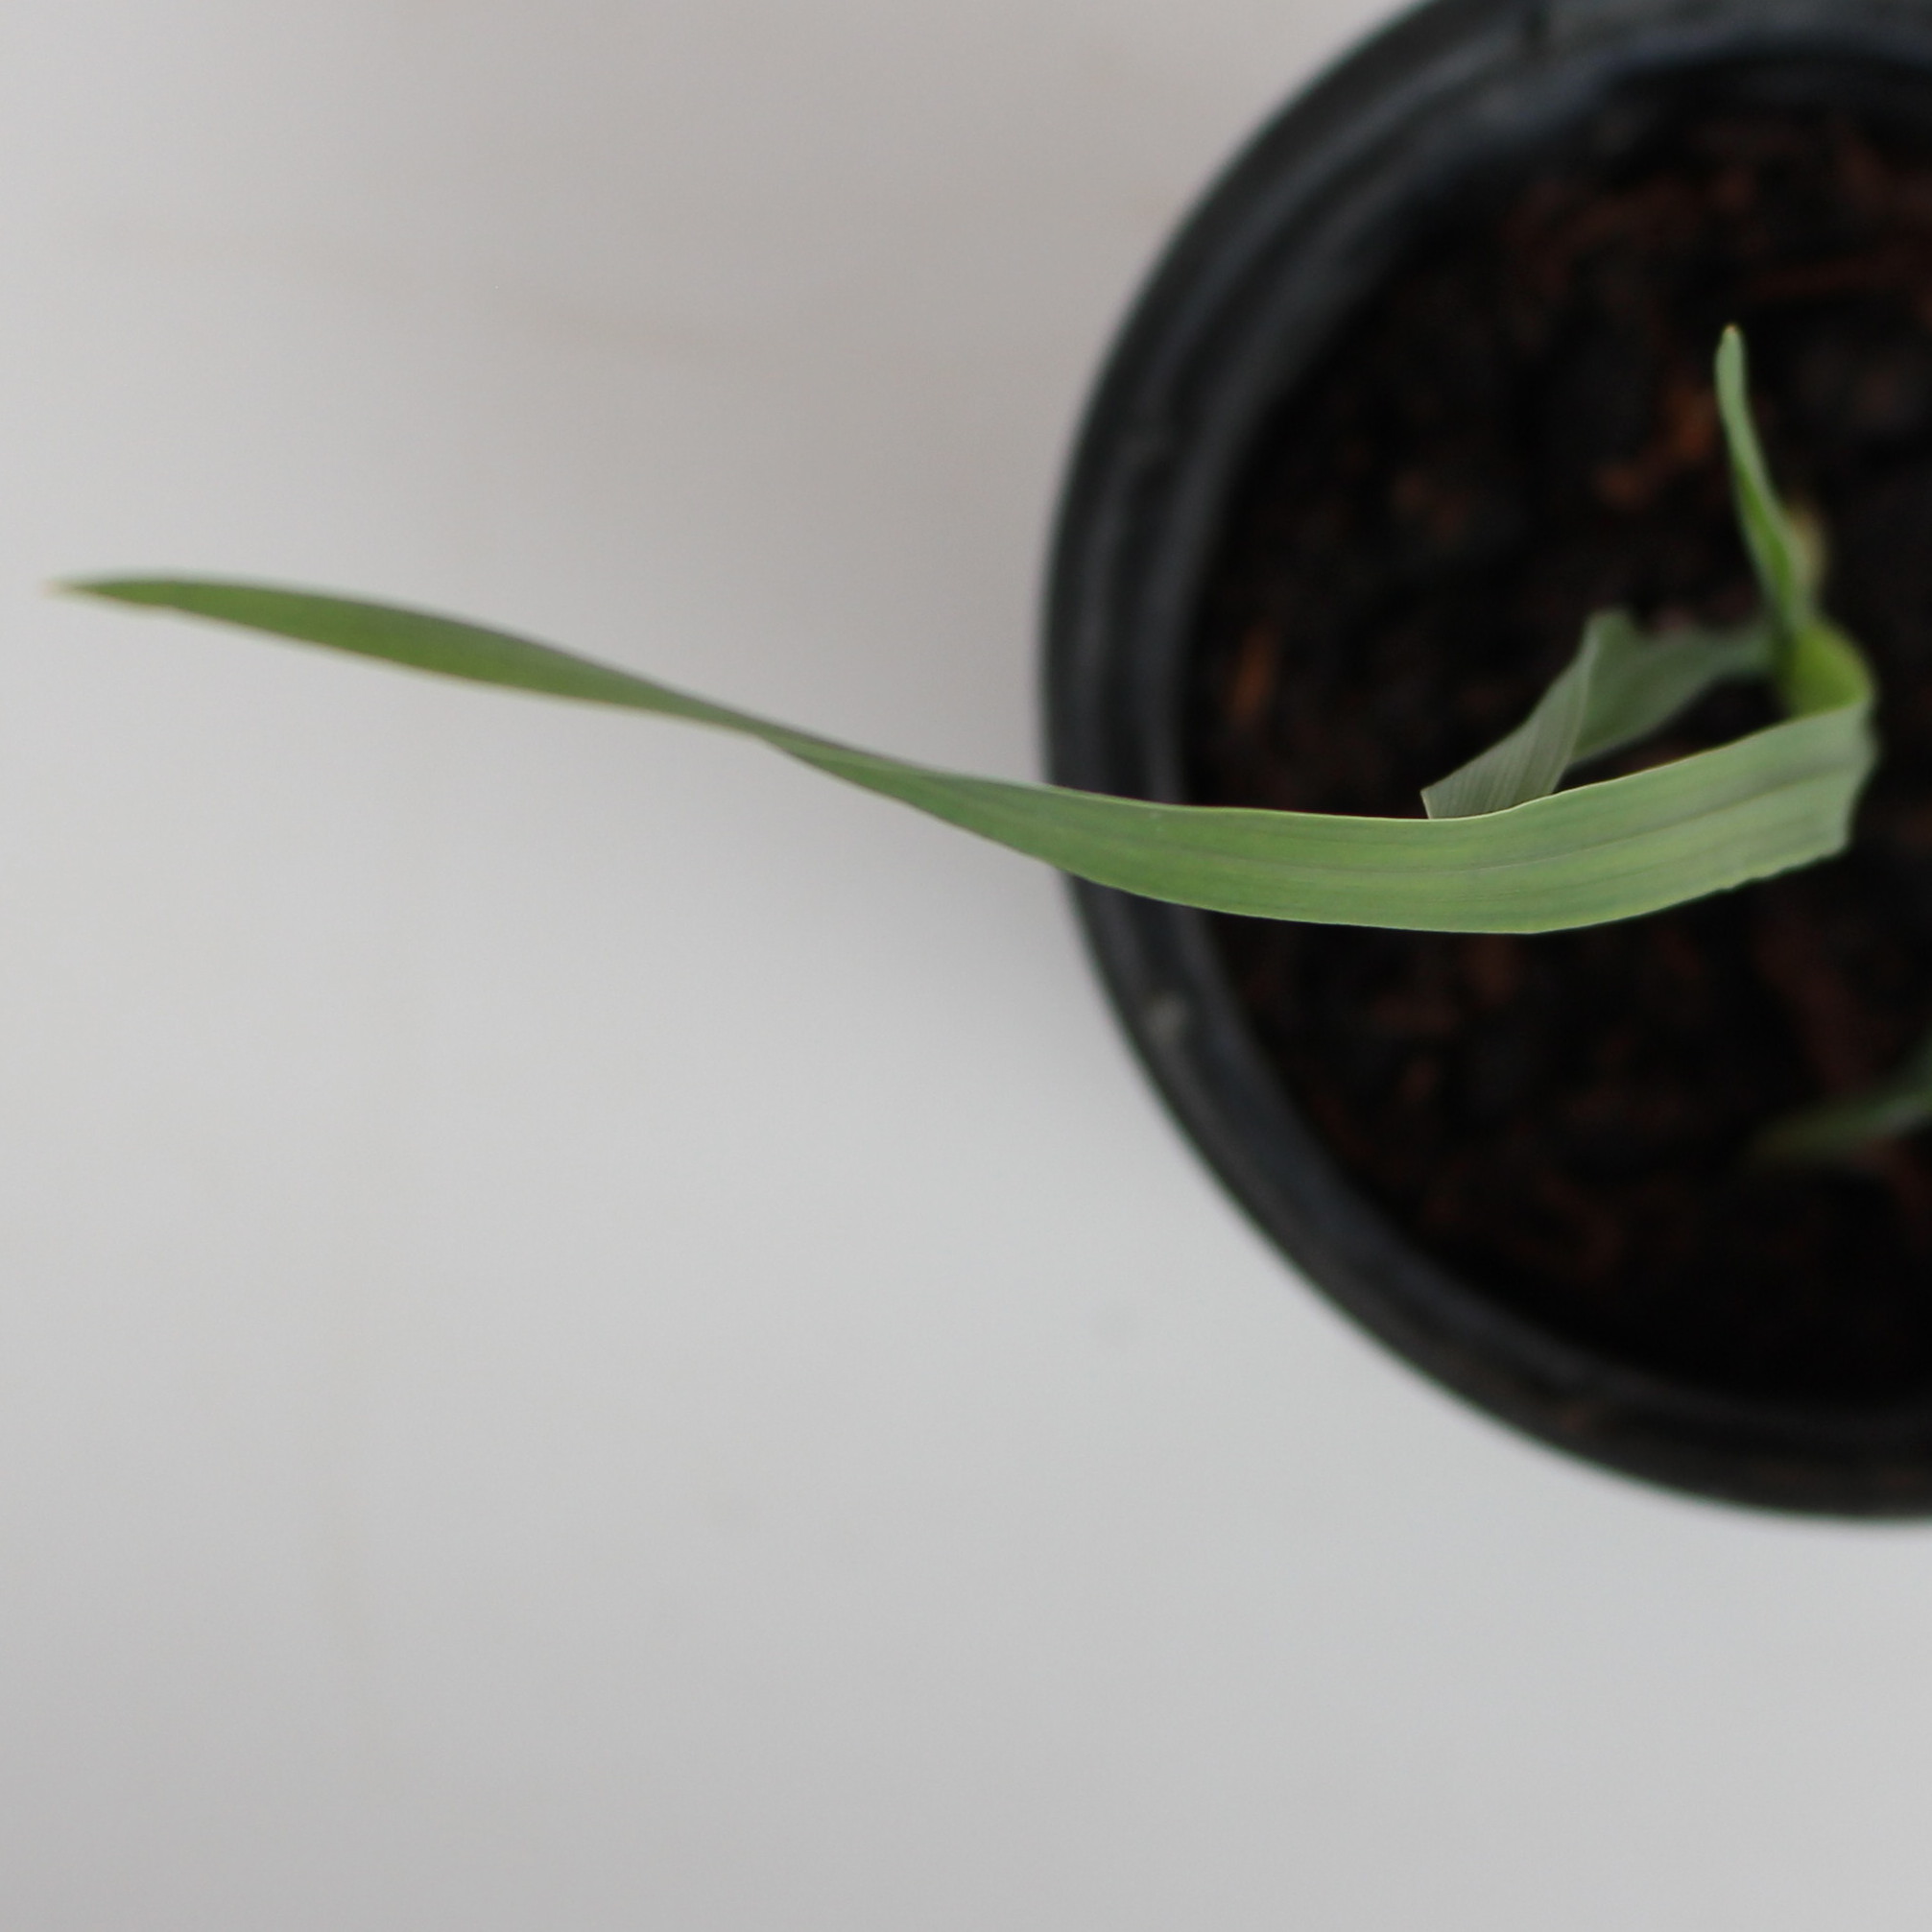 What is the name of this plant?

Avena sterilis
